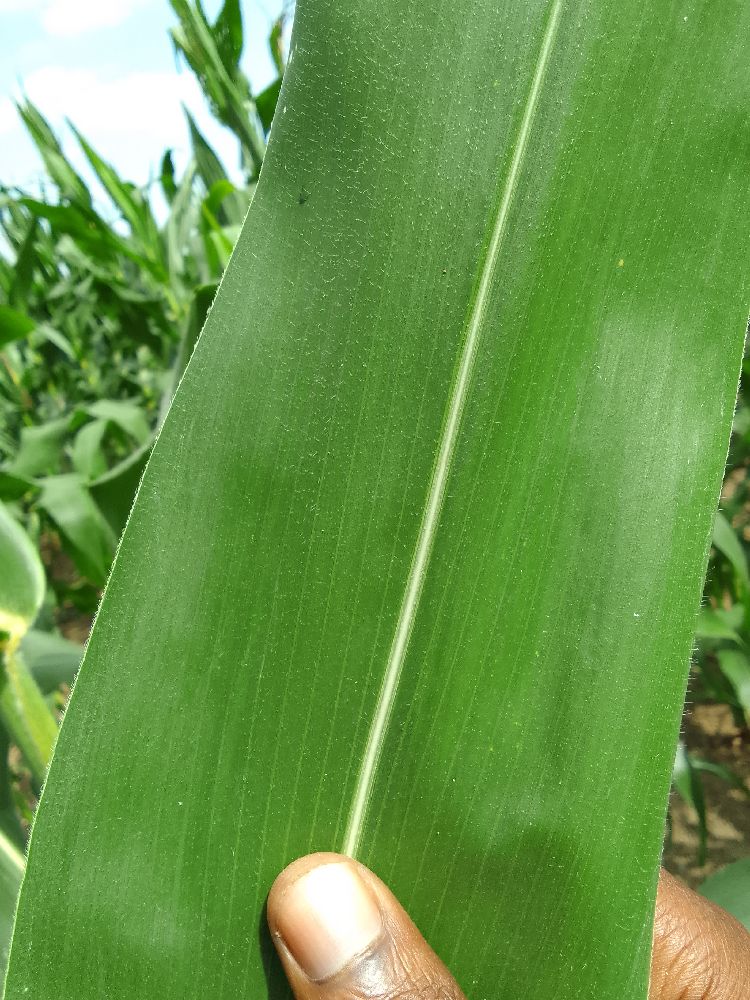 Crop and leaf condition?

maize, healthy
